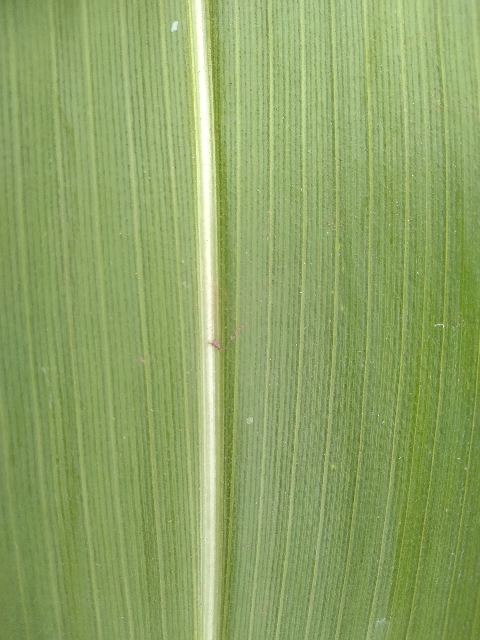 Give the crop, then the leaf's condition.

maize, healthy
